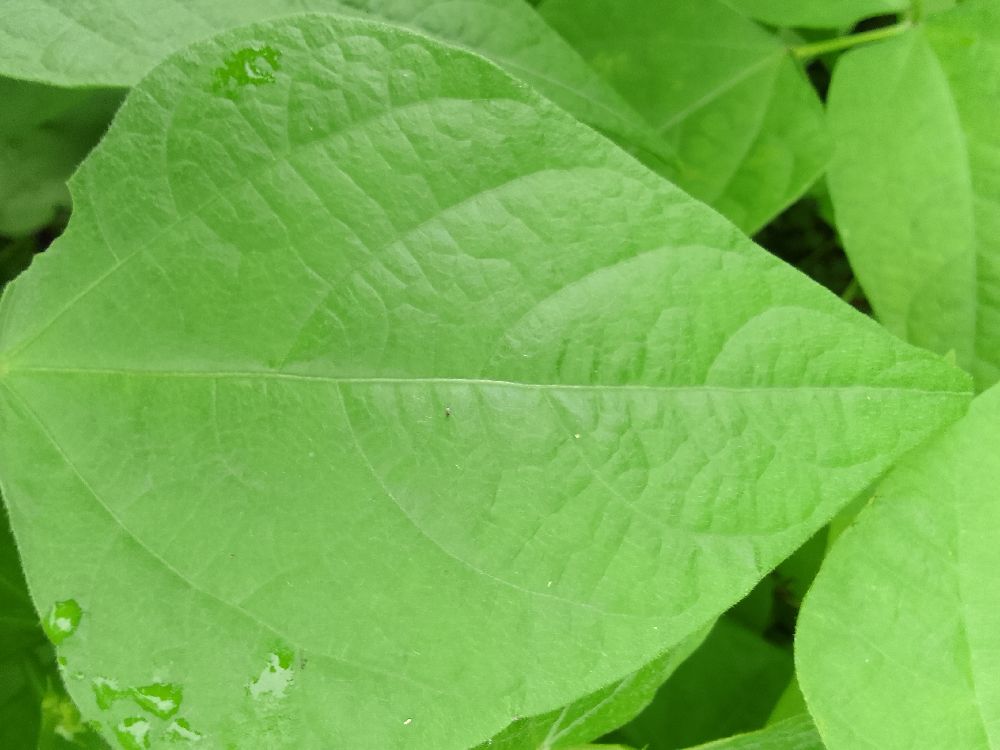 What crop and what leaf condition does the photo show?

common bean, healthy
